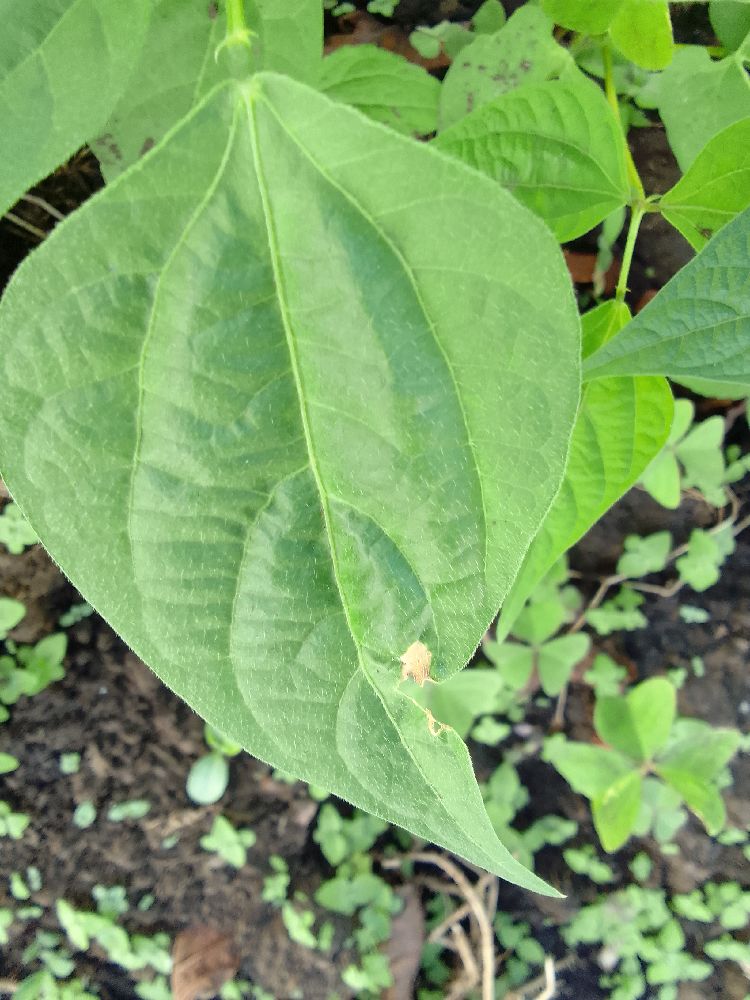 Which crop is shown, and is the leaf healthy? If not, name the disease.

common bean, healthy
